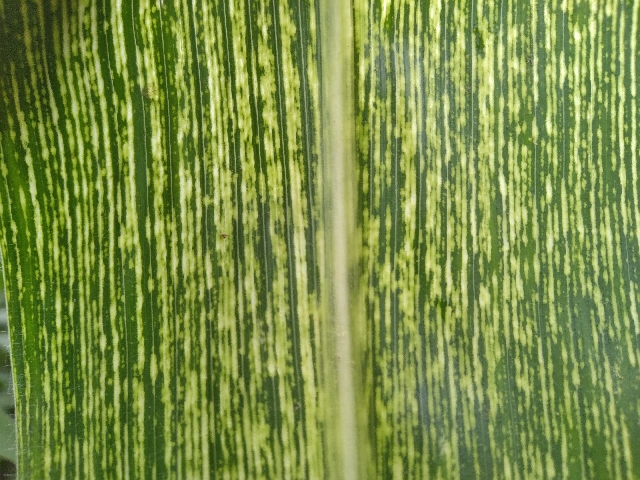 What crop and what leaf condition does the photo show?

maize, maize streak virus
